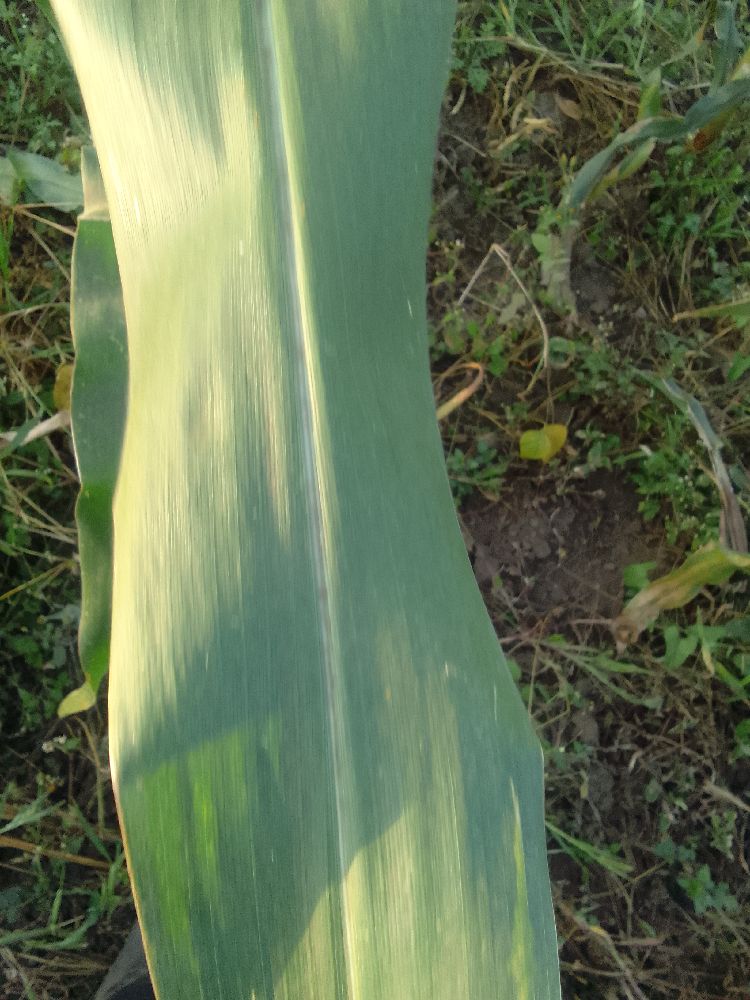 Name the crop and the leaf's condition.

maize, healthy
